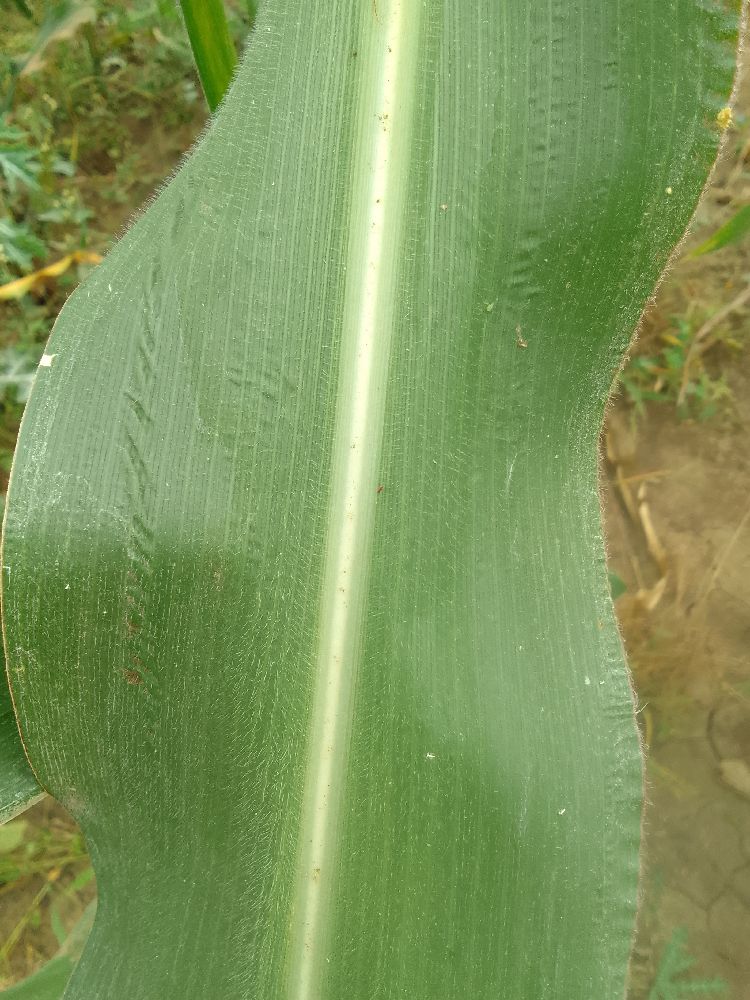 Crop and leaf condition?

maize, healthy
